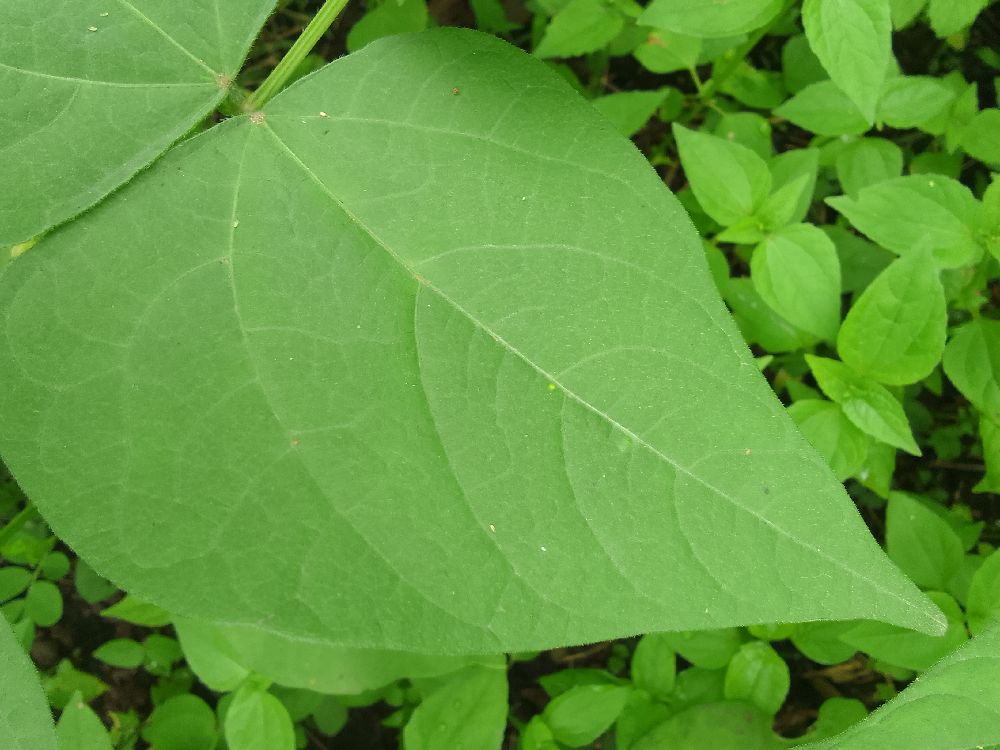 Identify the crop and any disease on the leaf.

common bean, healthy
